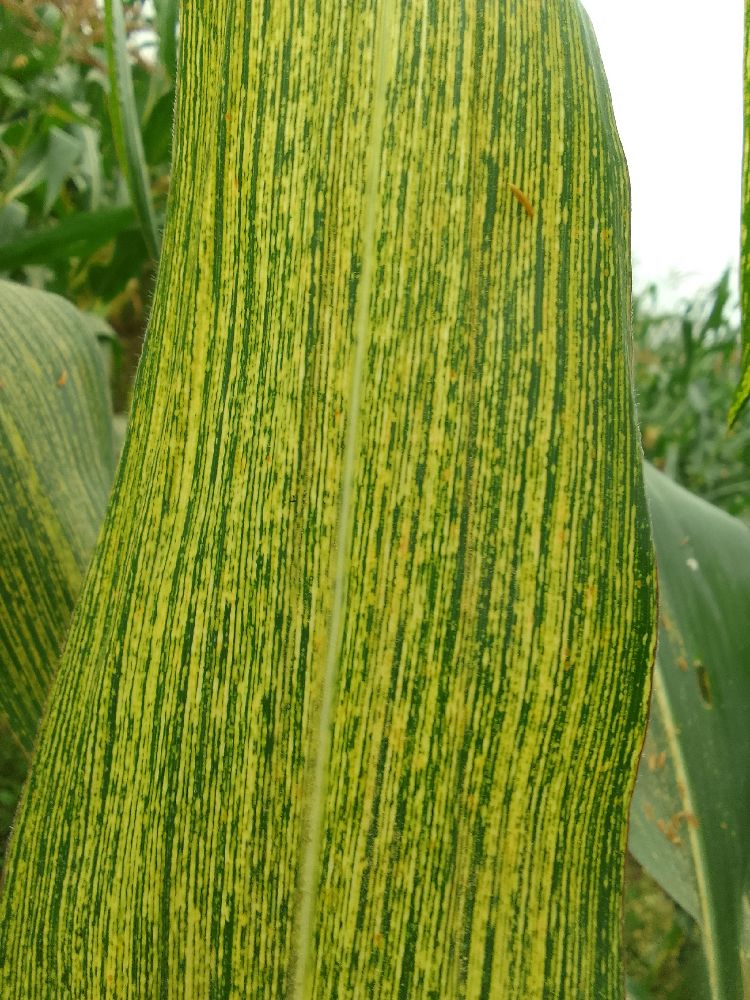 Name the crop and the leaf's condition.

maize, maize streak virus
